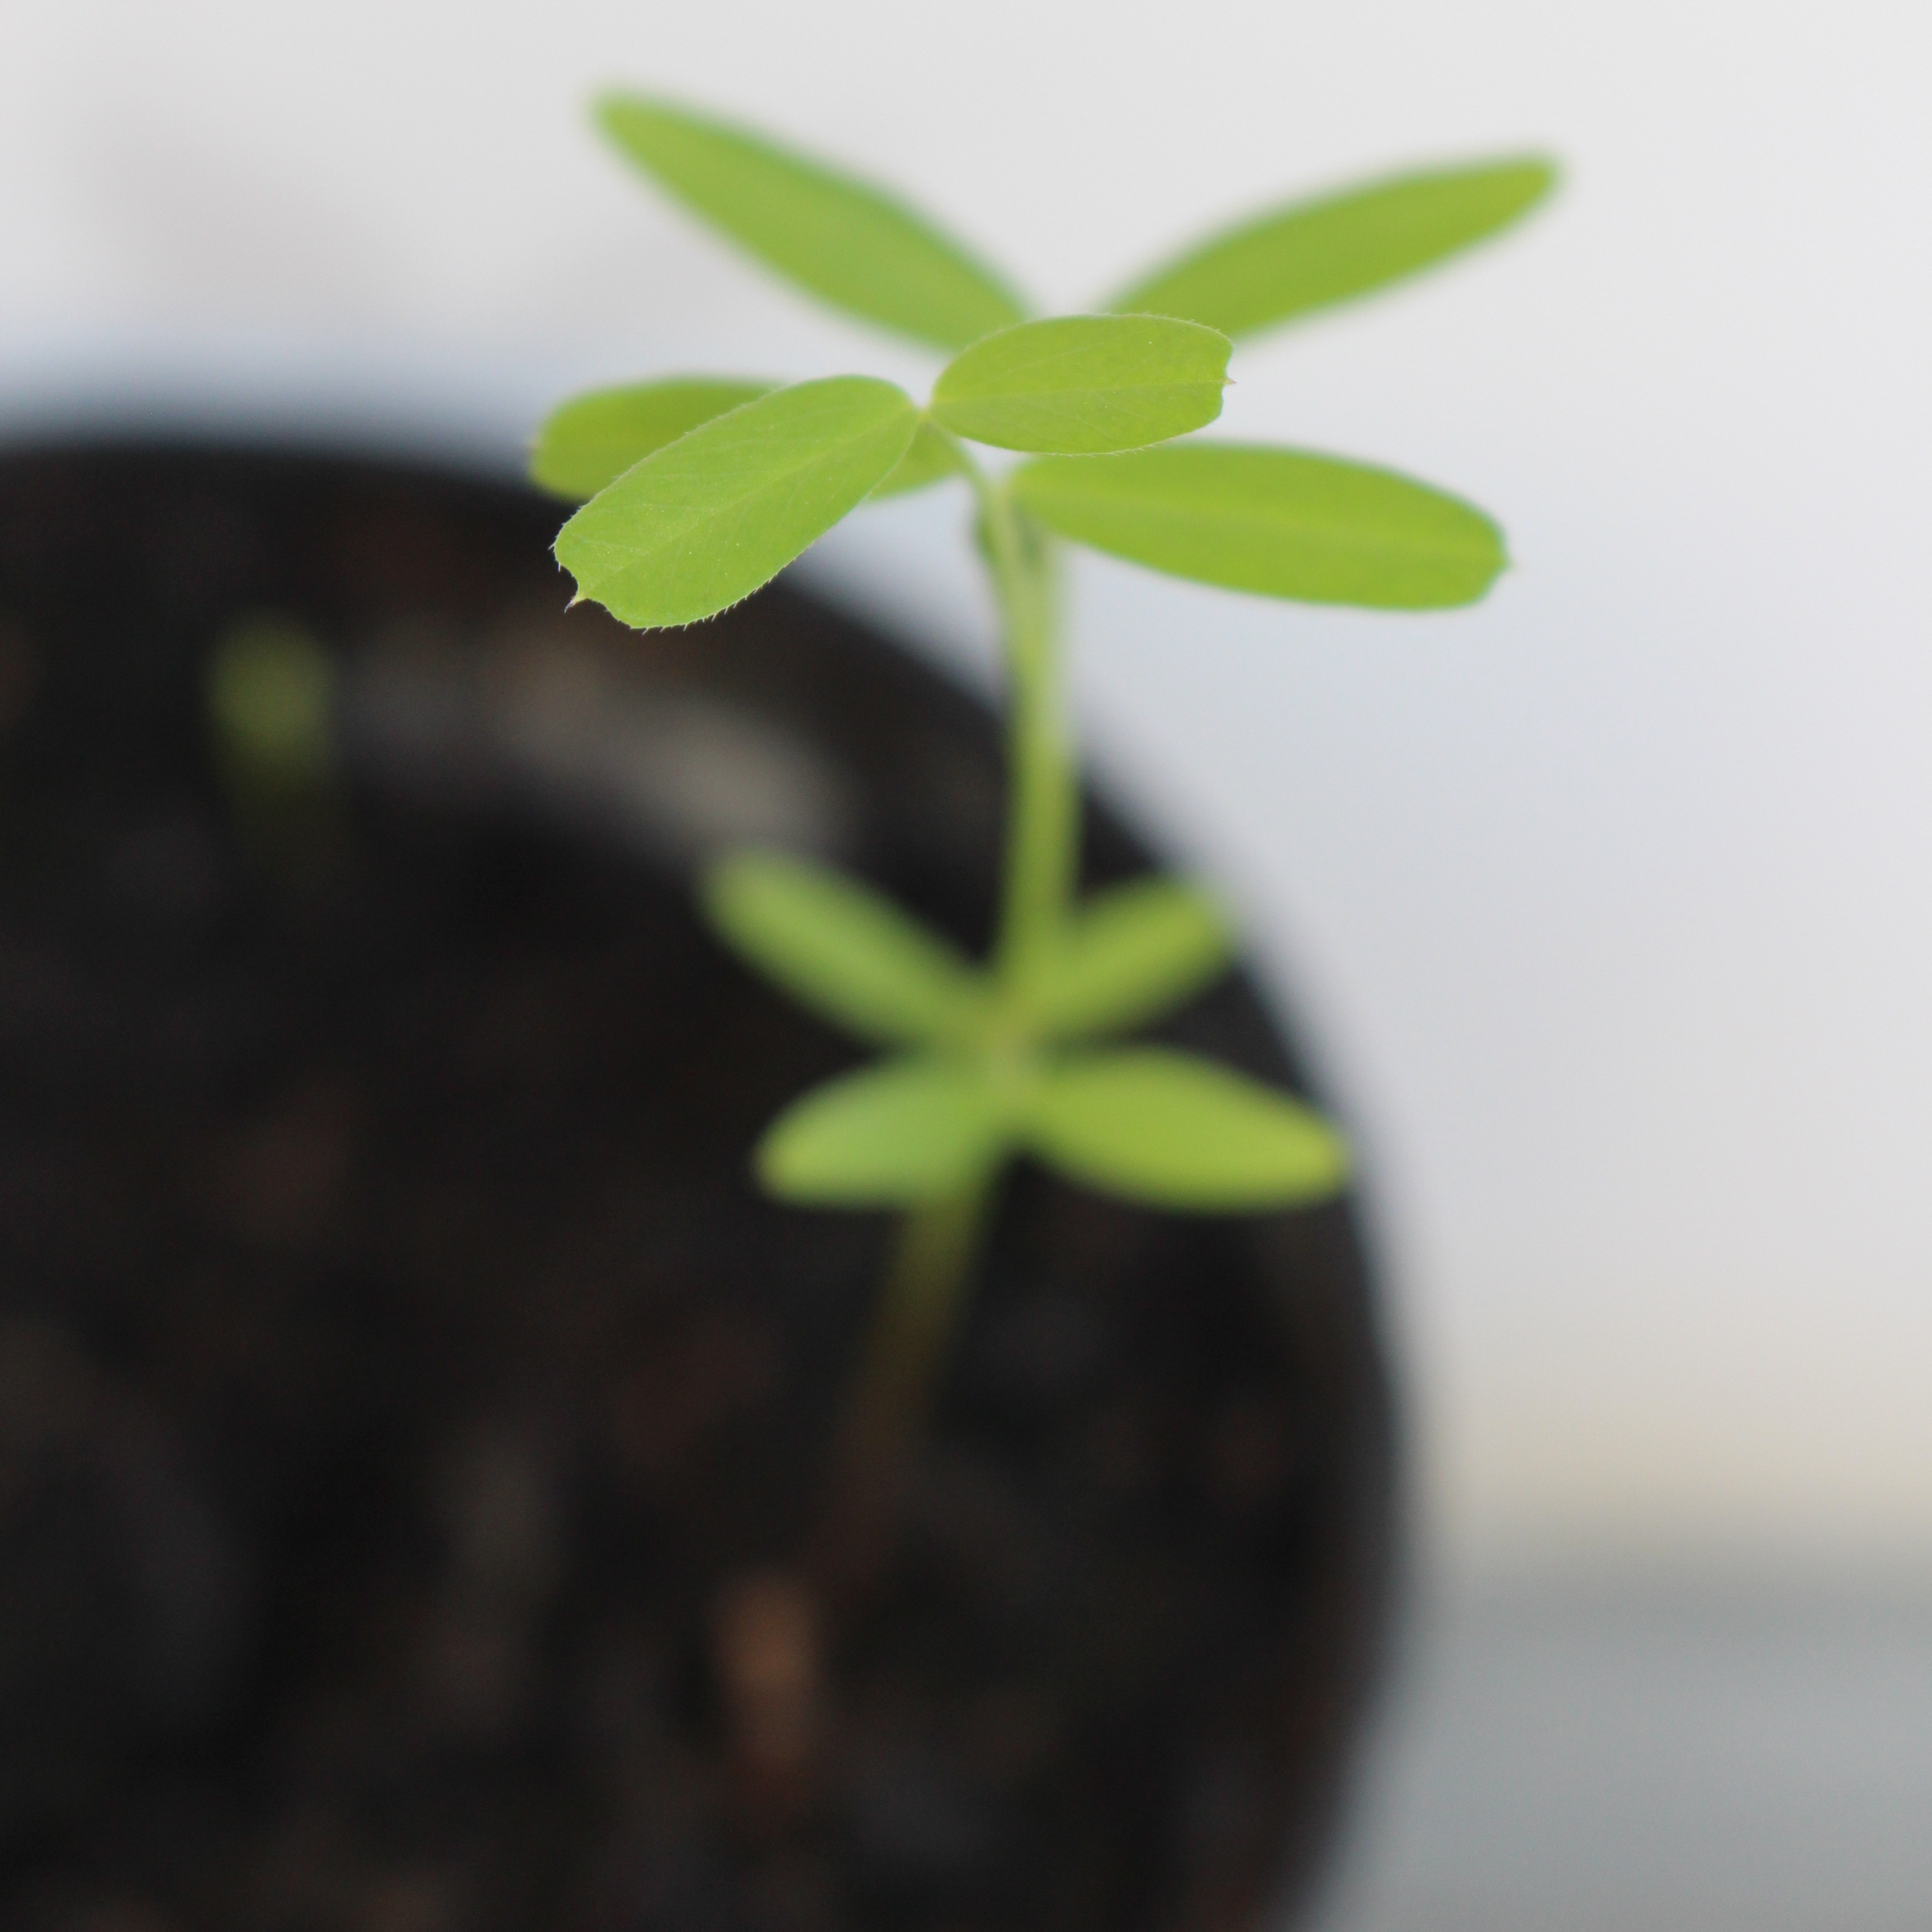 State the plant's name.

Vicia sativa
